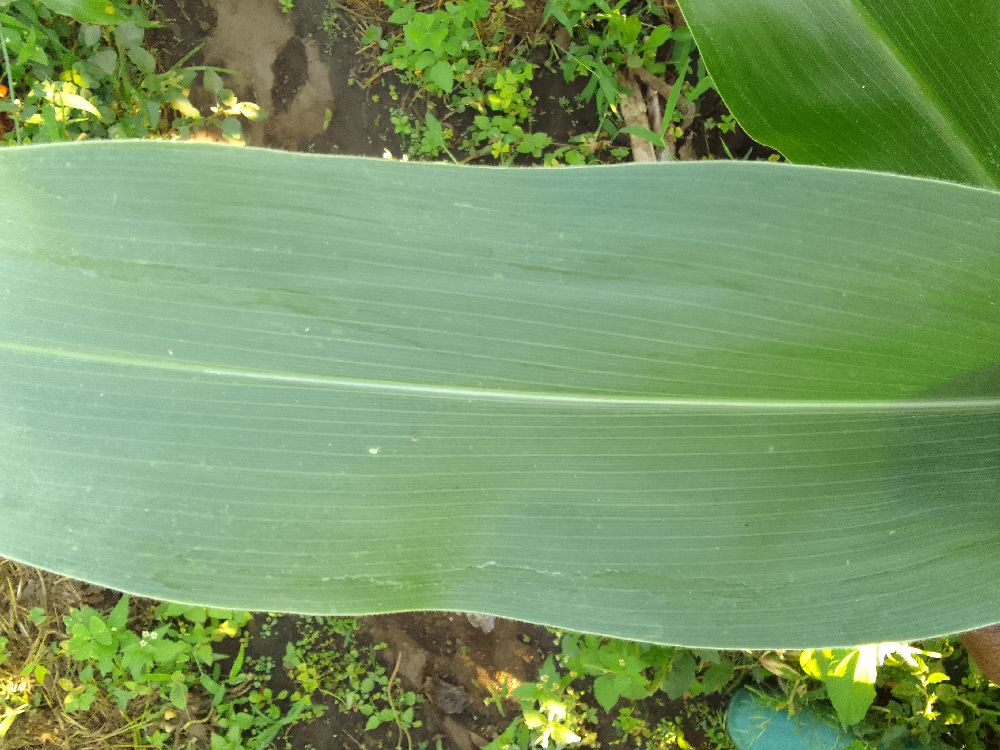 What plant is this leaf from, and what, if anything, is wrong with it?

maize, healthy
